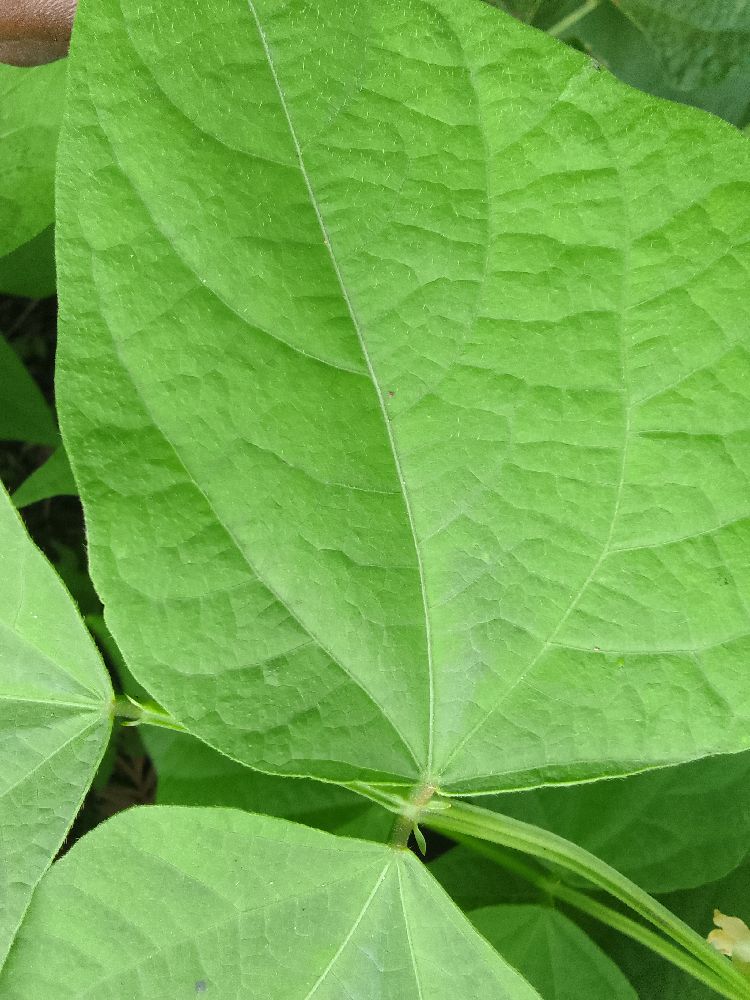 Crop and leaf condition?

common bean, healthy
